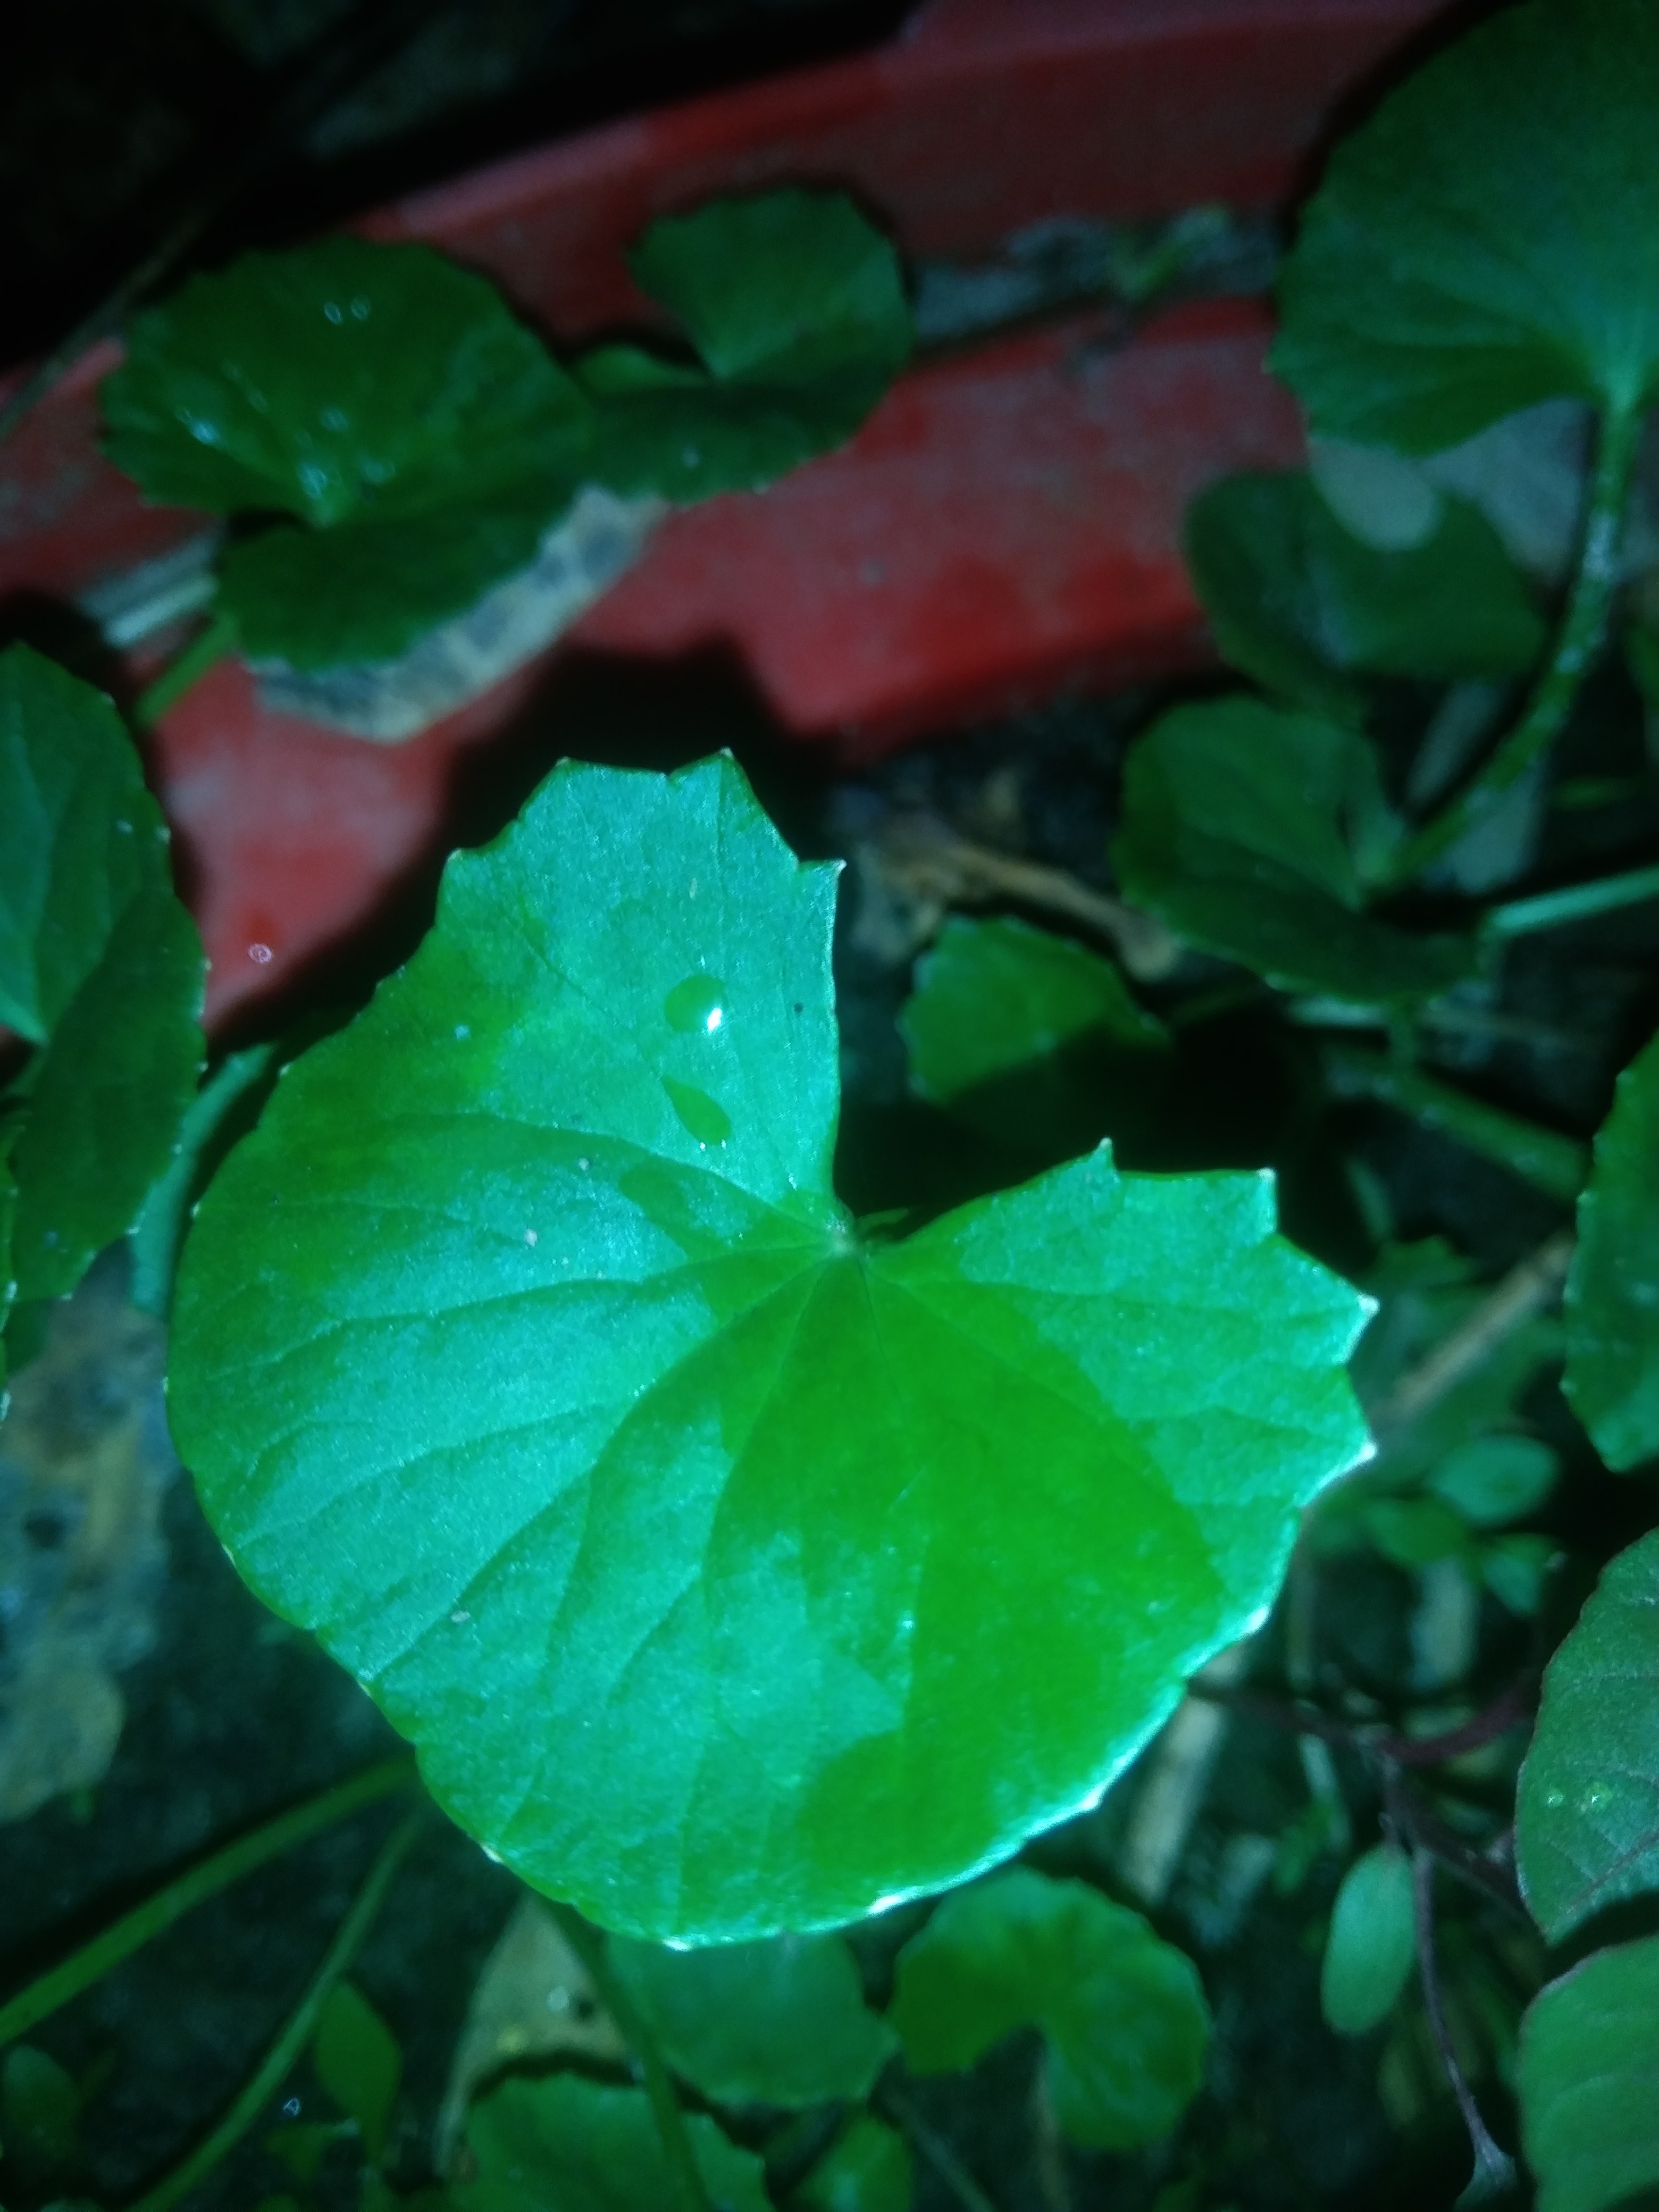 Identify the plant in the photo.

thankuni
